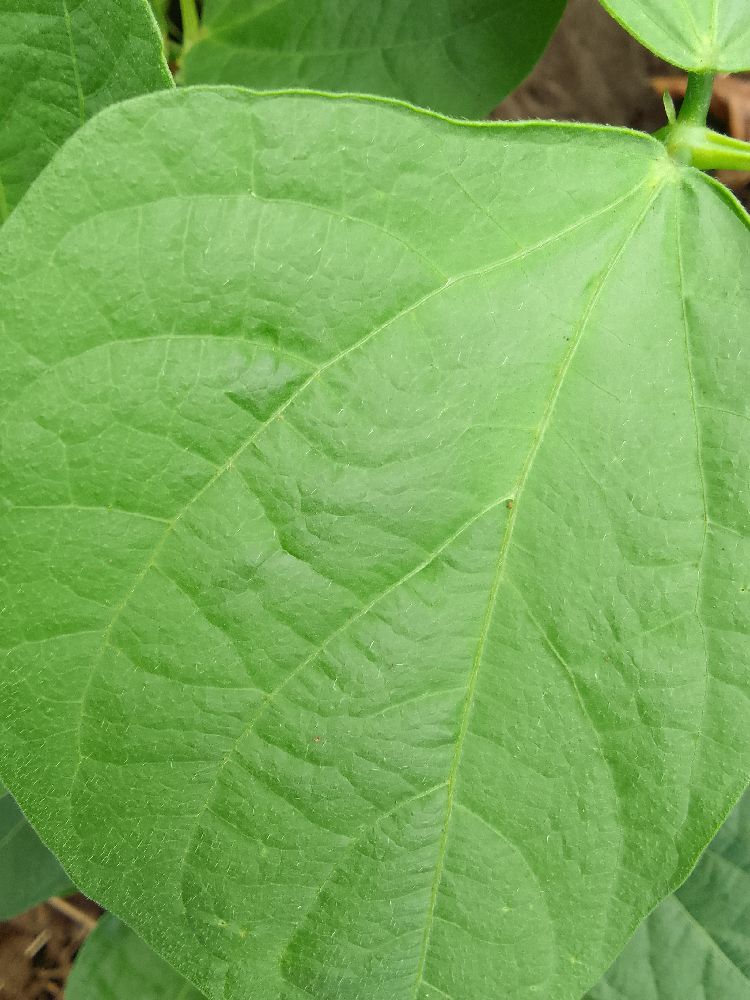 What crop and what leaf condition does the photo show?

common bean, healthy
